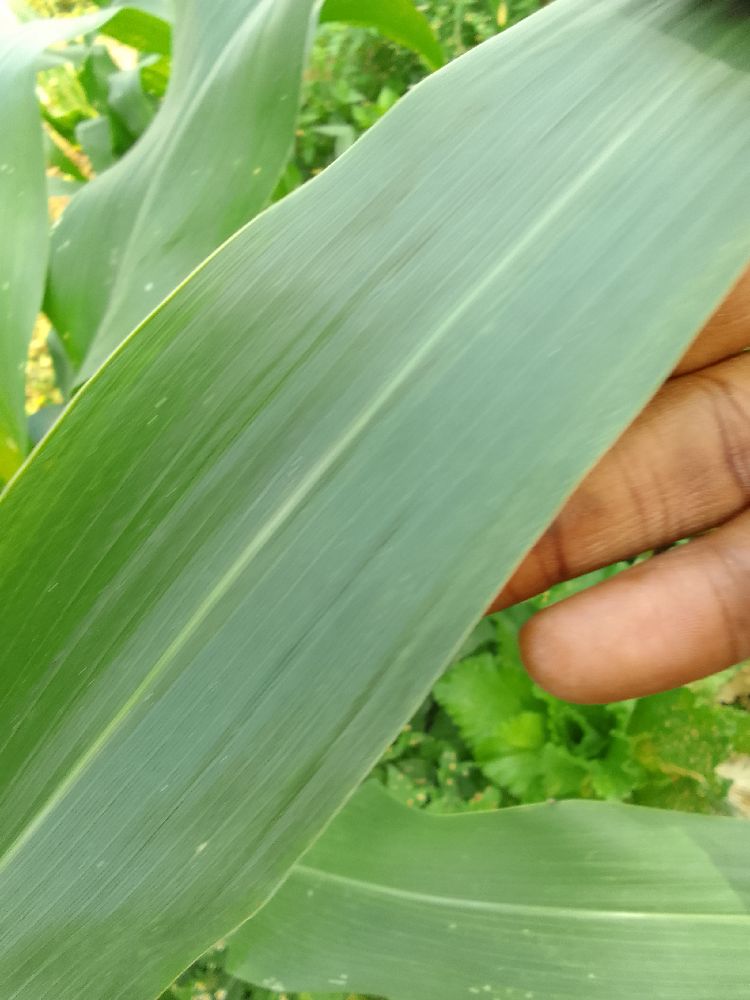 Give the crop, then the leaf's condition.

maize, healthy
